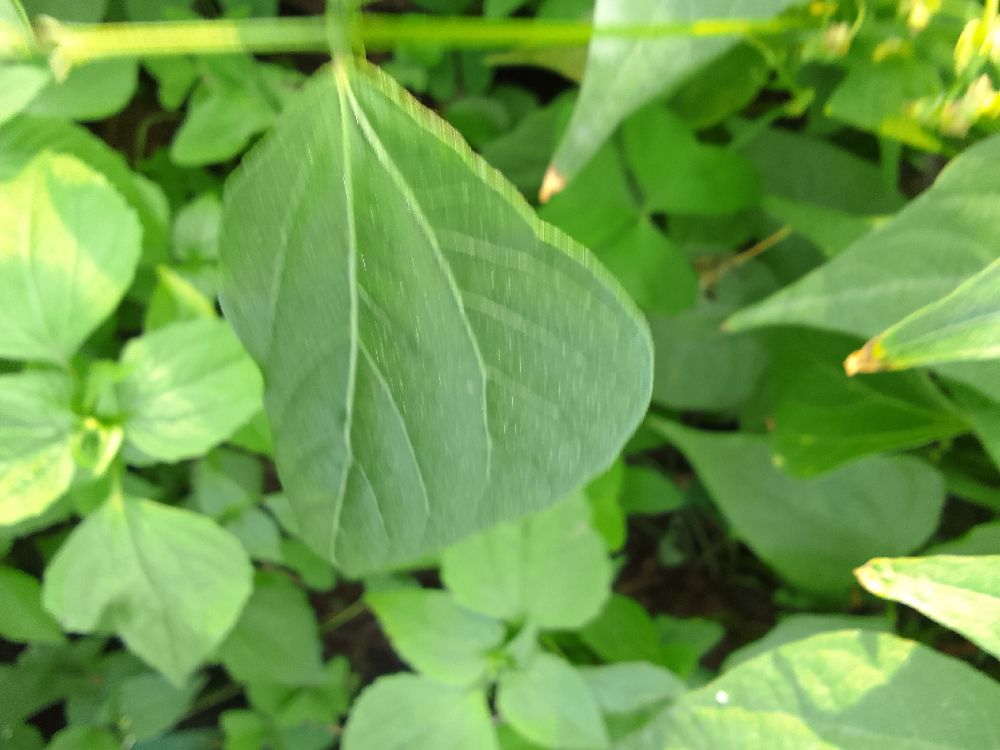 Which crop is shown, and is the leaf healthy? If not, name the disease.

common bean, healthy
